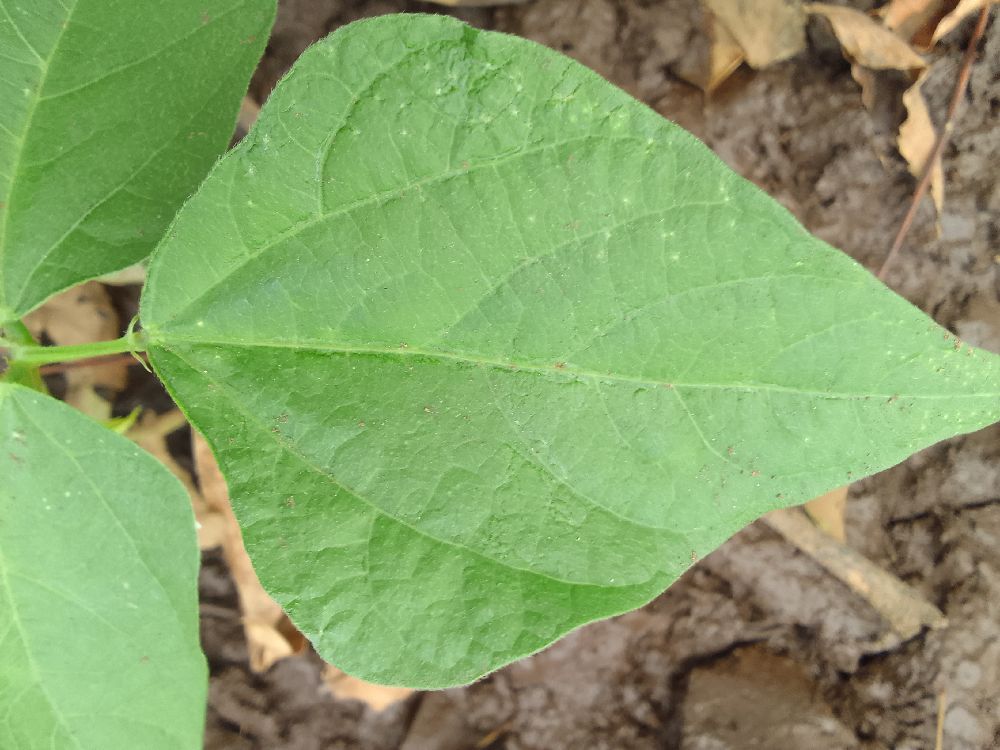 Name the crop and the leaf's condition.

common bean, healthy
